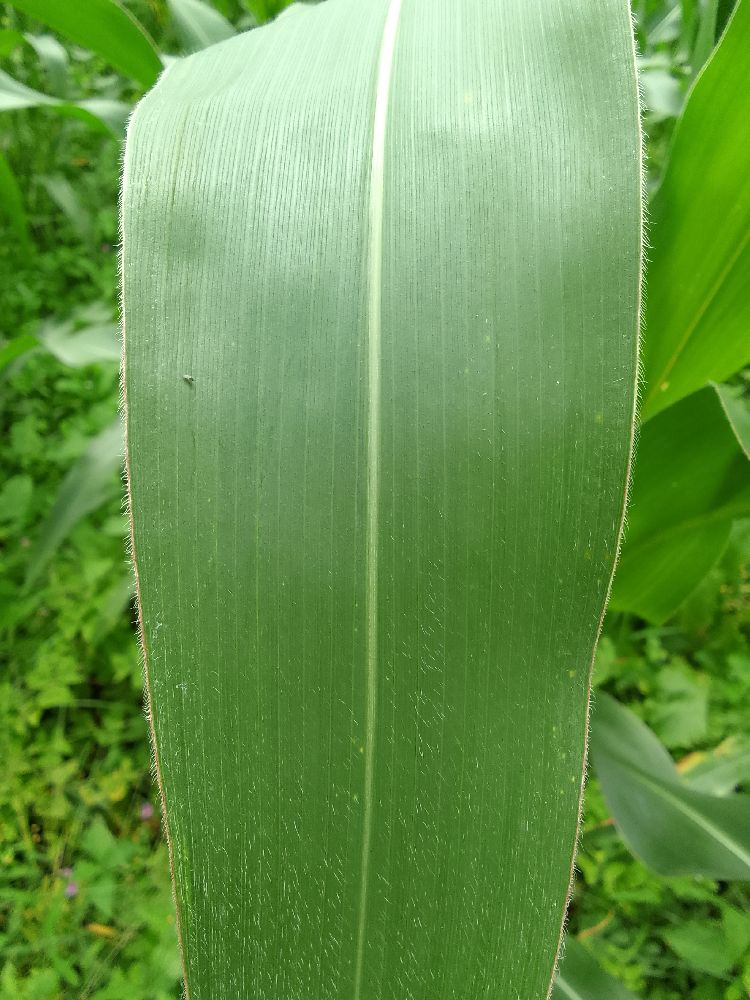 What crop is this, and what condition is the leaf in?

maize, healthy
